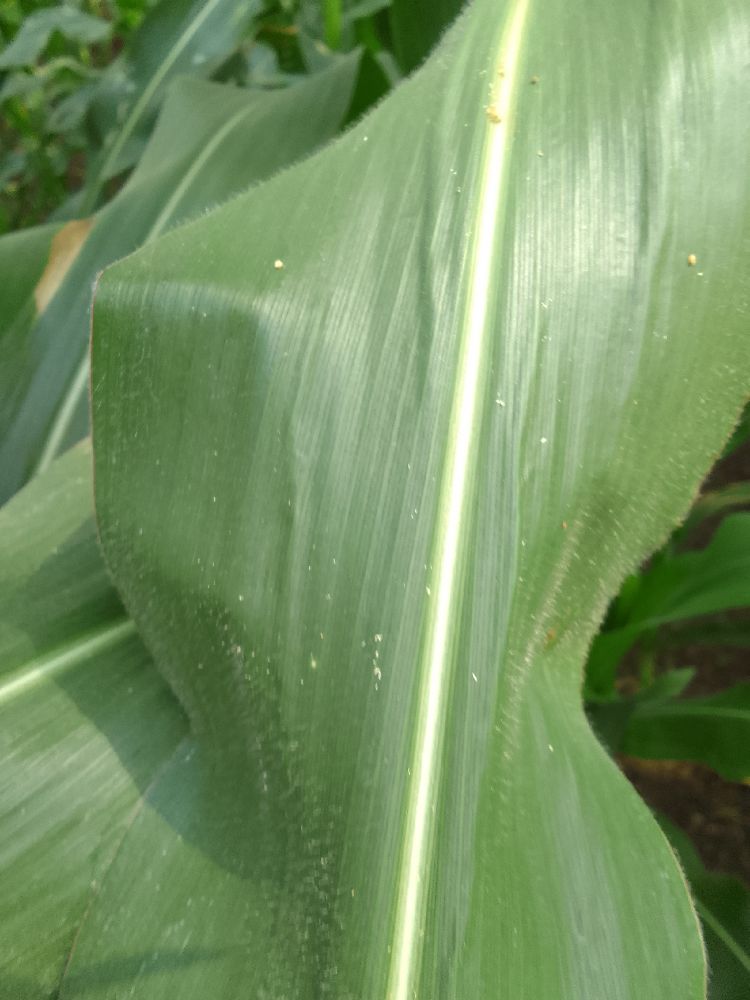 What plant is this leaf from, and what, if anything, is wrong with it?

maize, healthy
